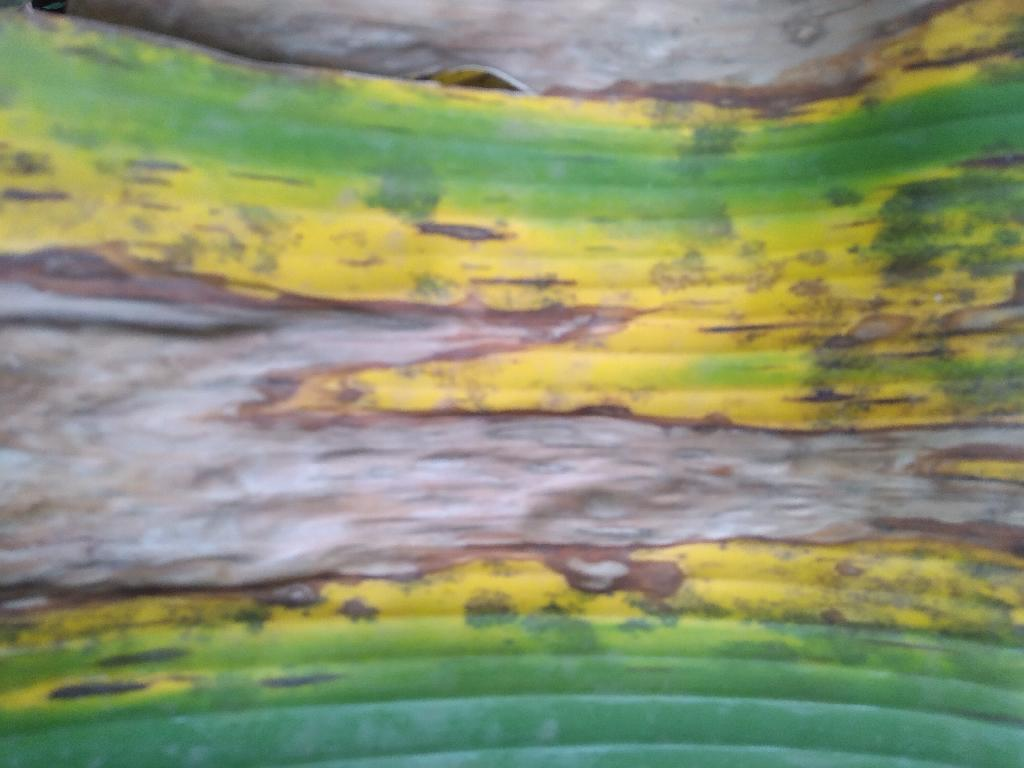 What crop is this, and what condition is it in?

banana, black sigatoka
